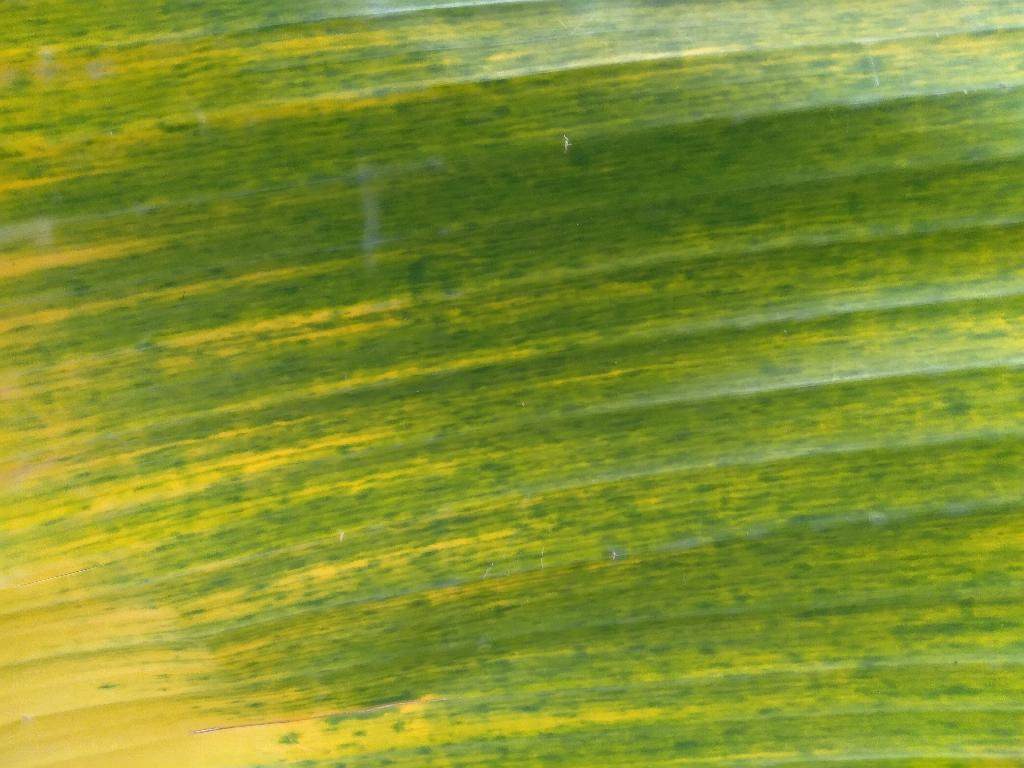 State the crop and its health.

banana, fusarium wilt race 1
